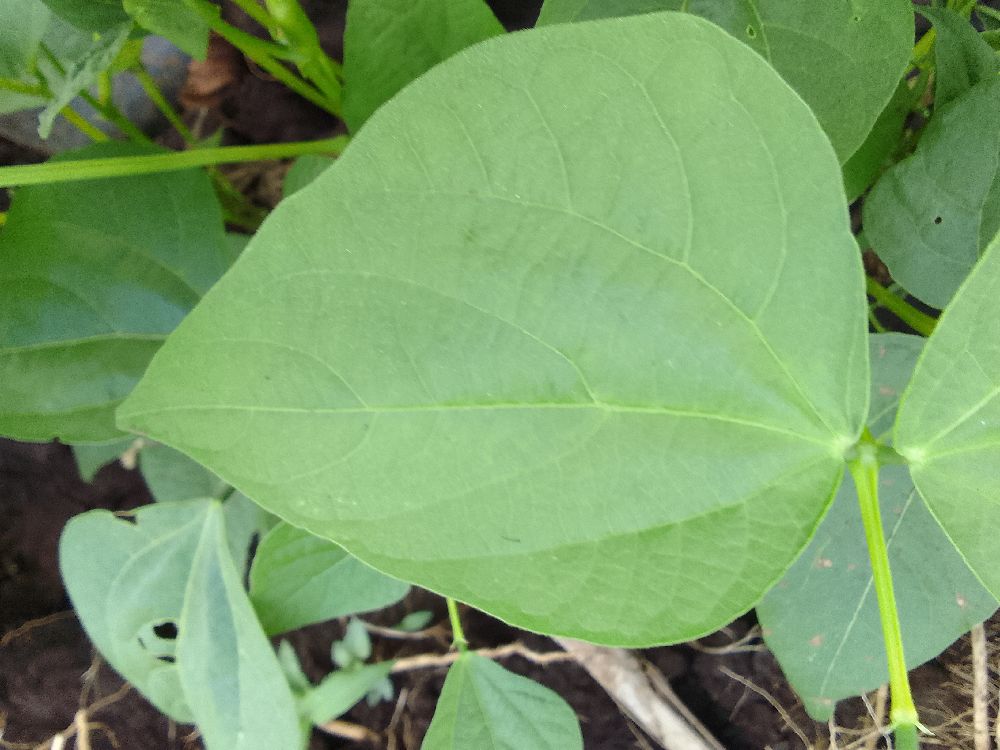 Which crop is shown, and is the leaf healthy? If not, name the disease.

common bean, healthy
